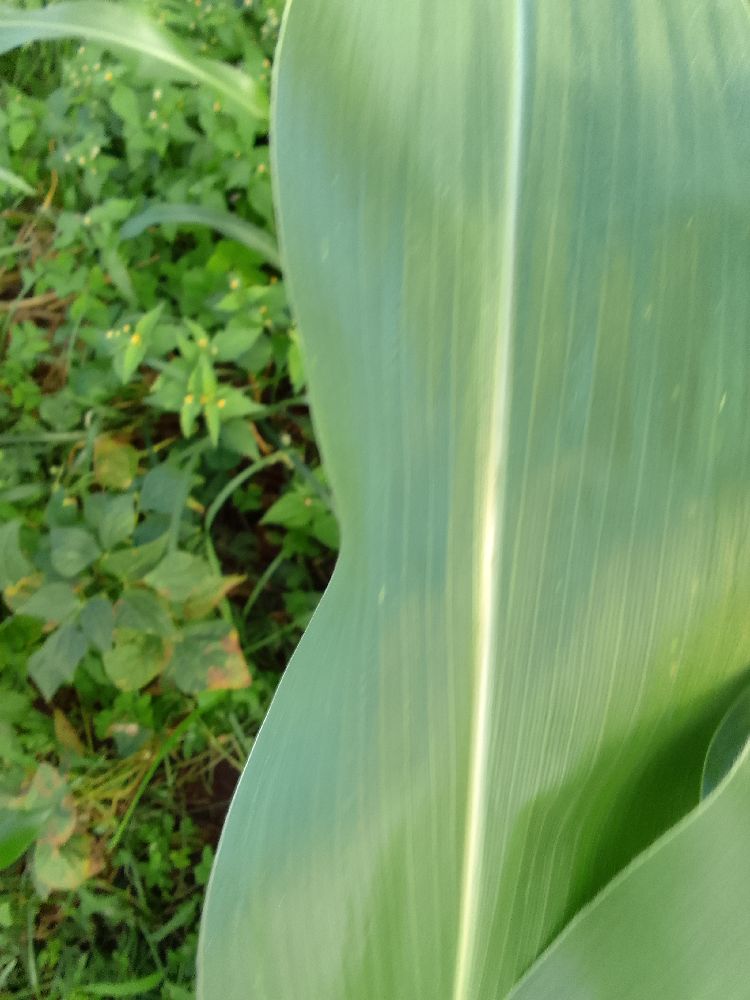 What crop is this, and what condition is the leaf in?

maize, healthy
